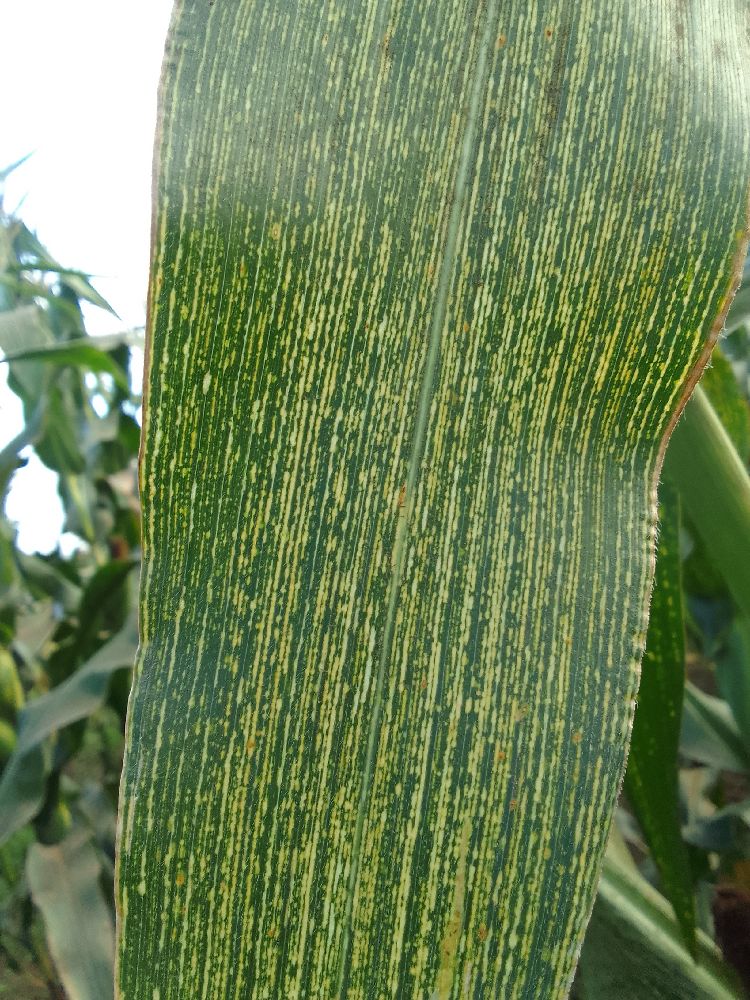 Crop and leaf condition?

maize, maize streak virus
